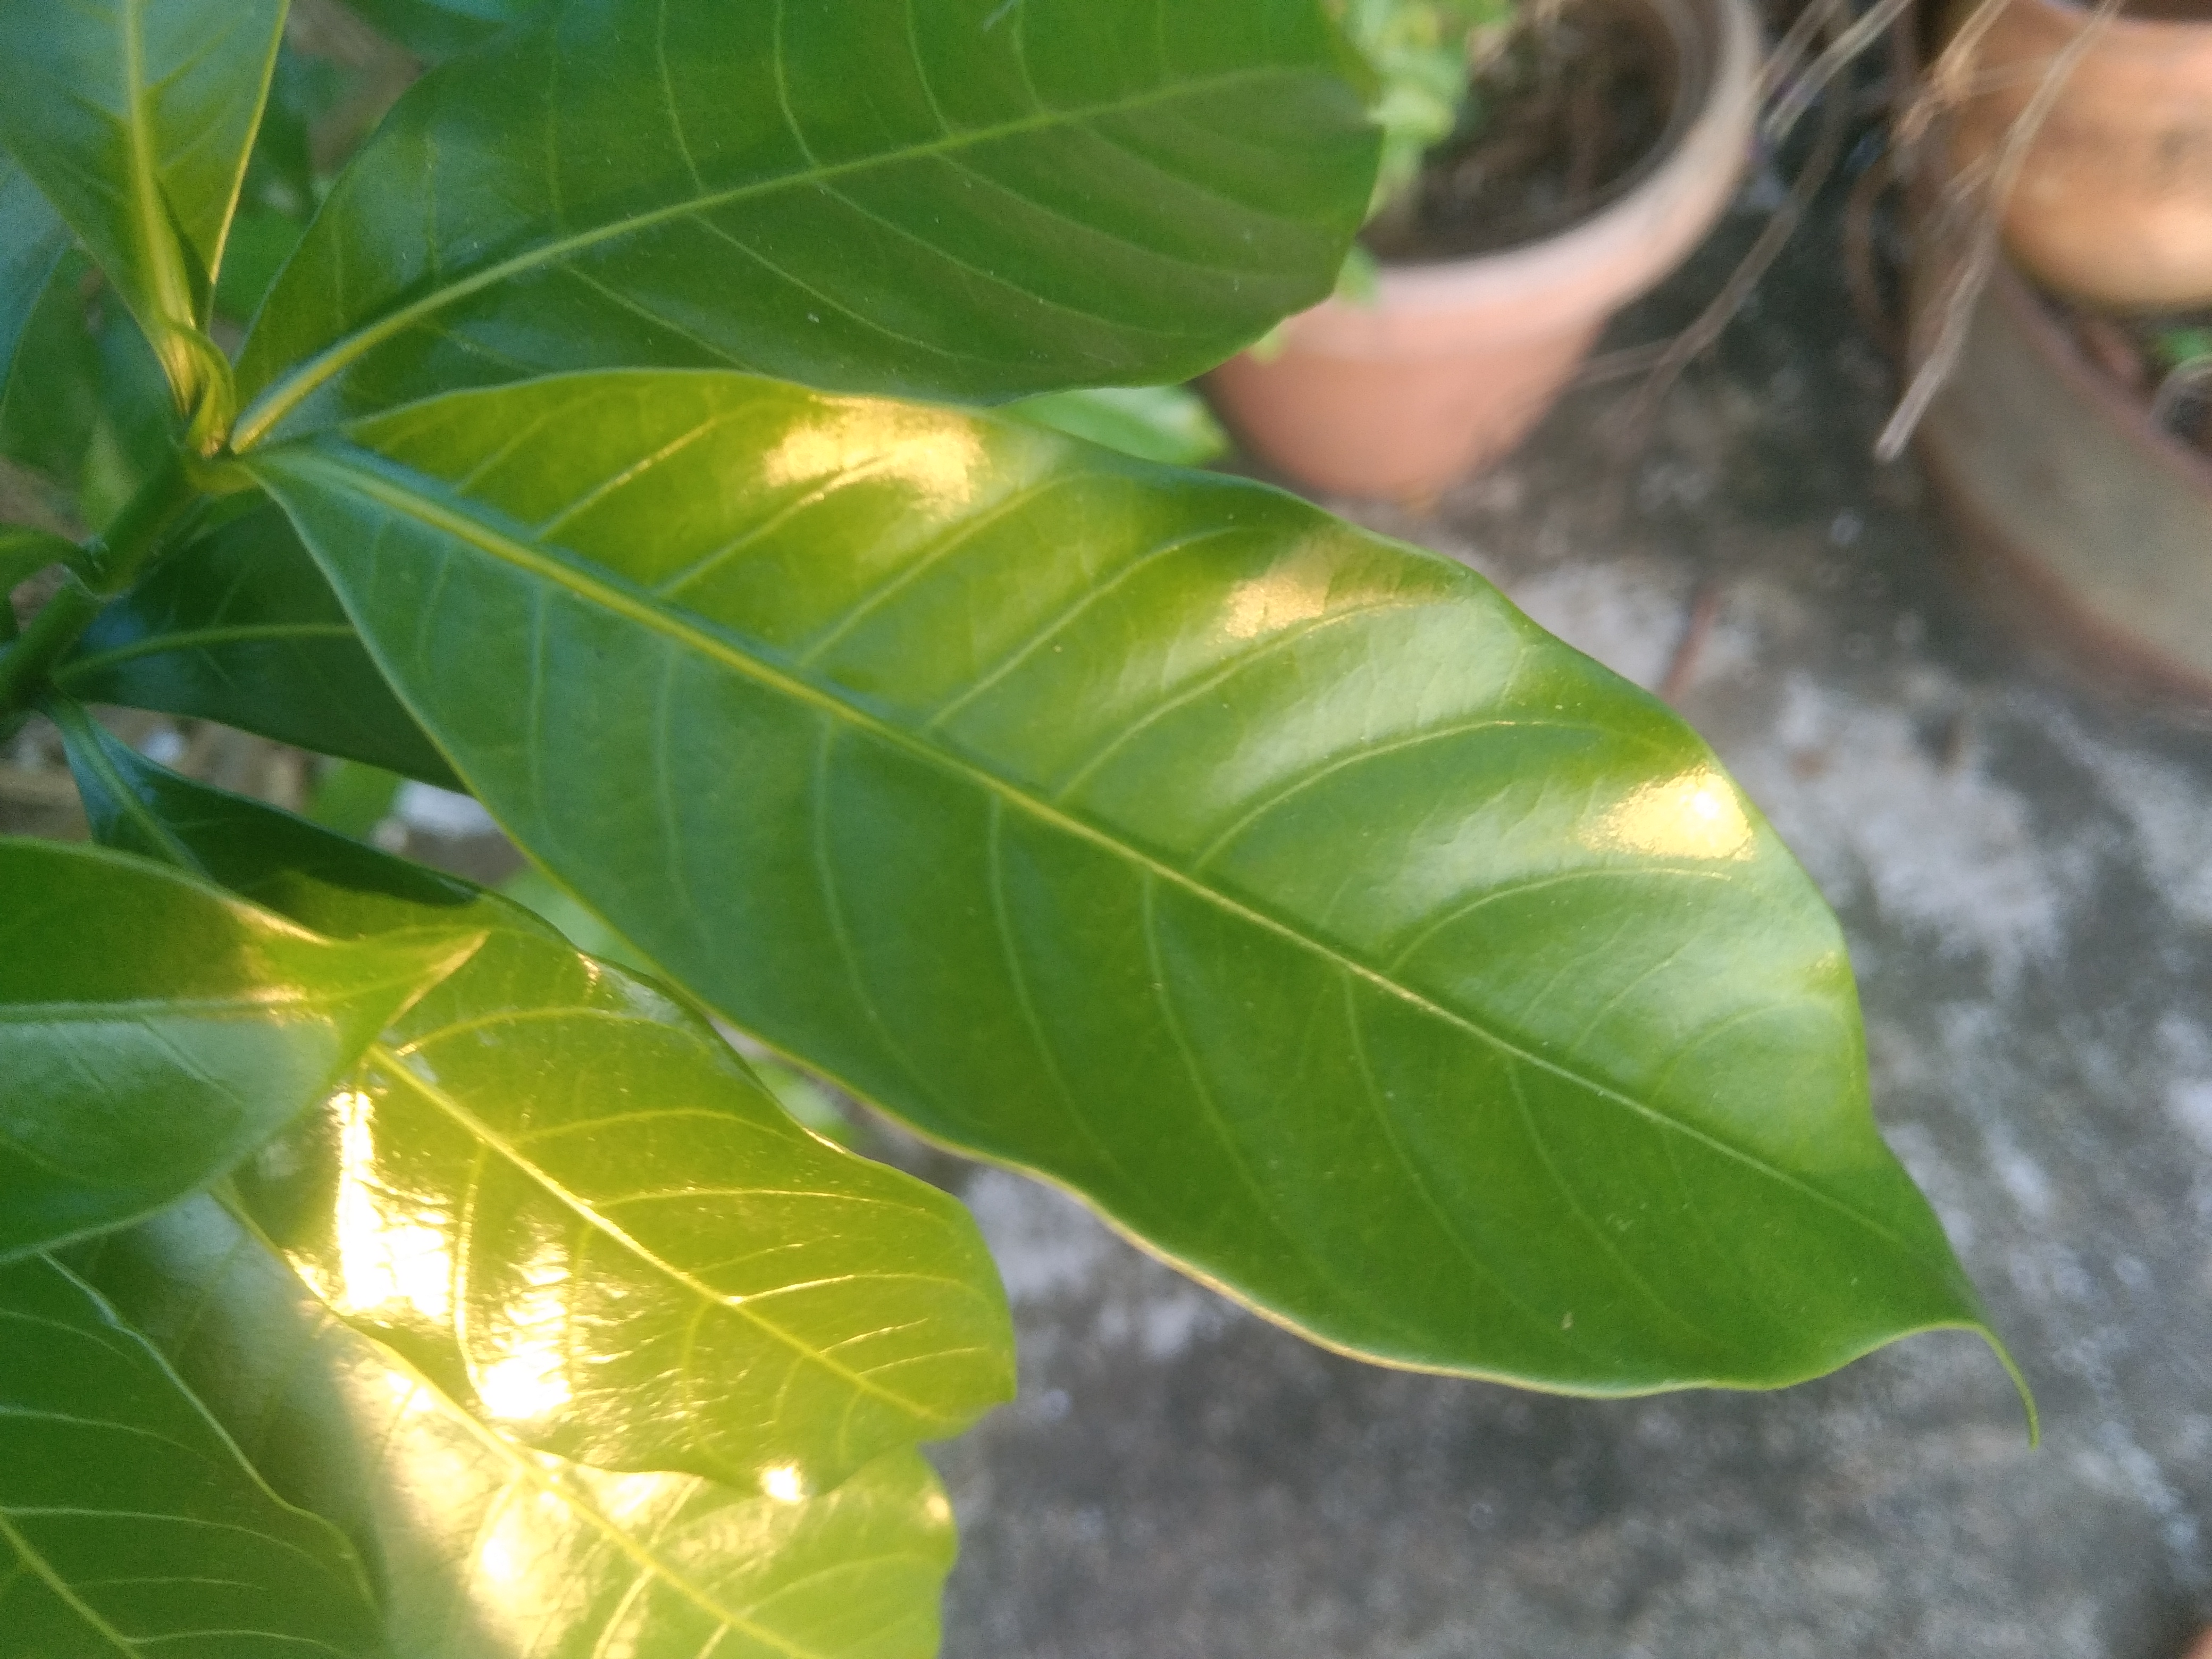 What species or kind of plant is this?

togor
